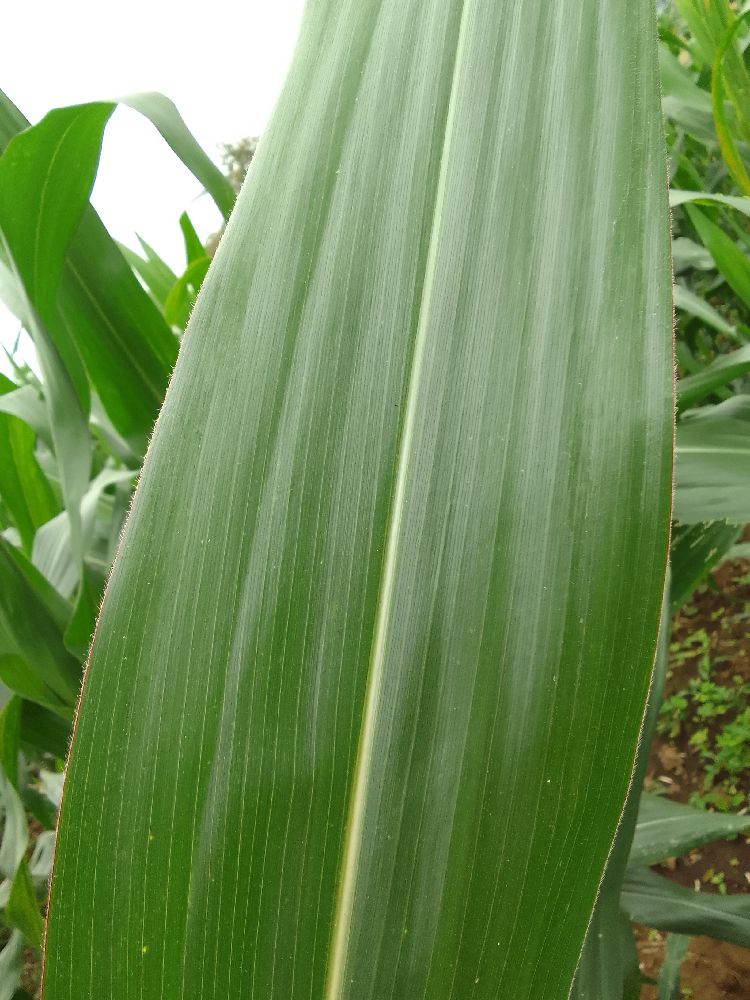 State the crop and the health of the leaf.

maize, healthy
